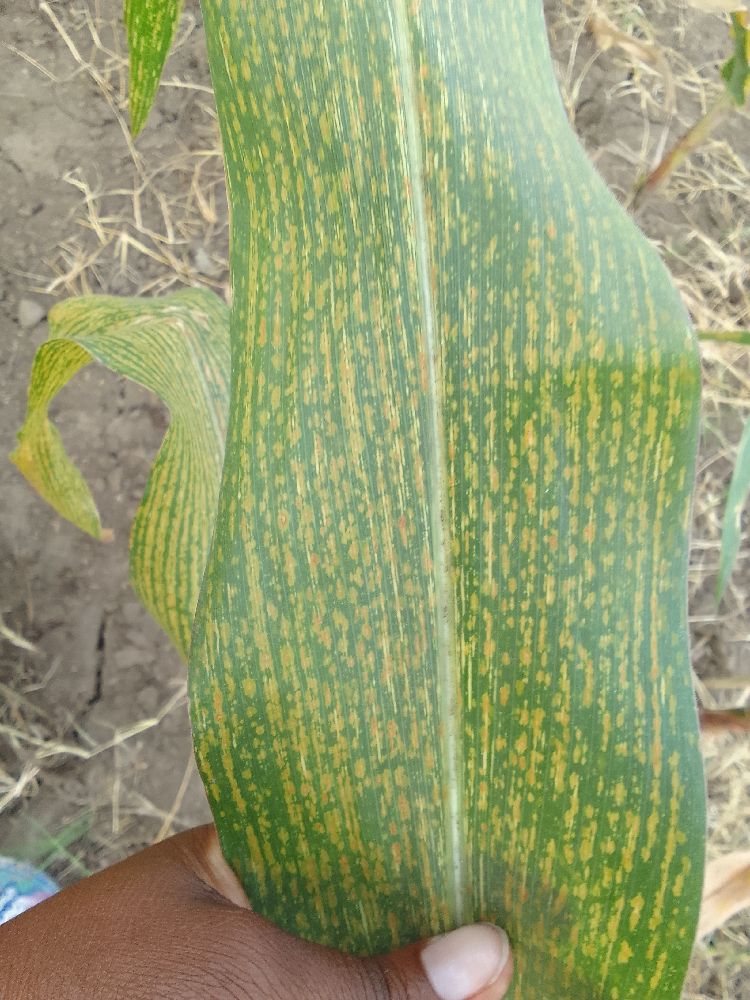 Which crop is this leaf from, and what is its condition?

maize, maize streak virus
